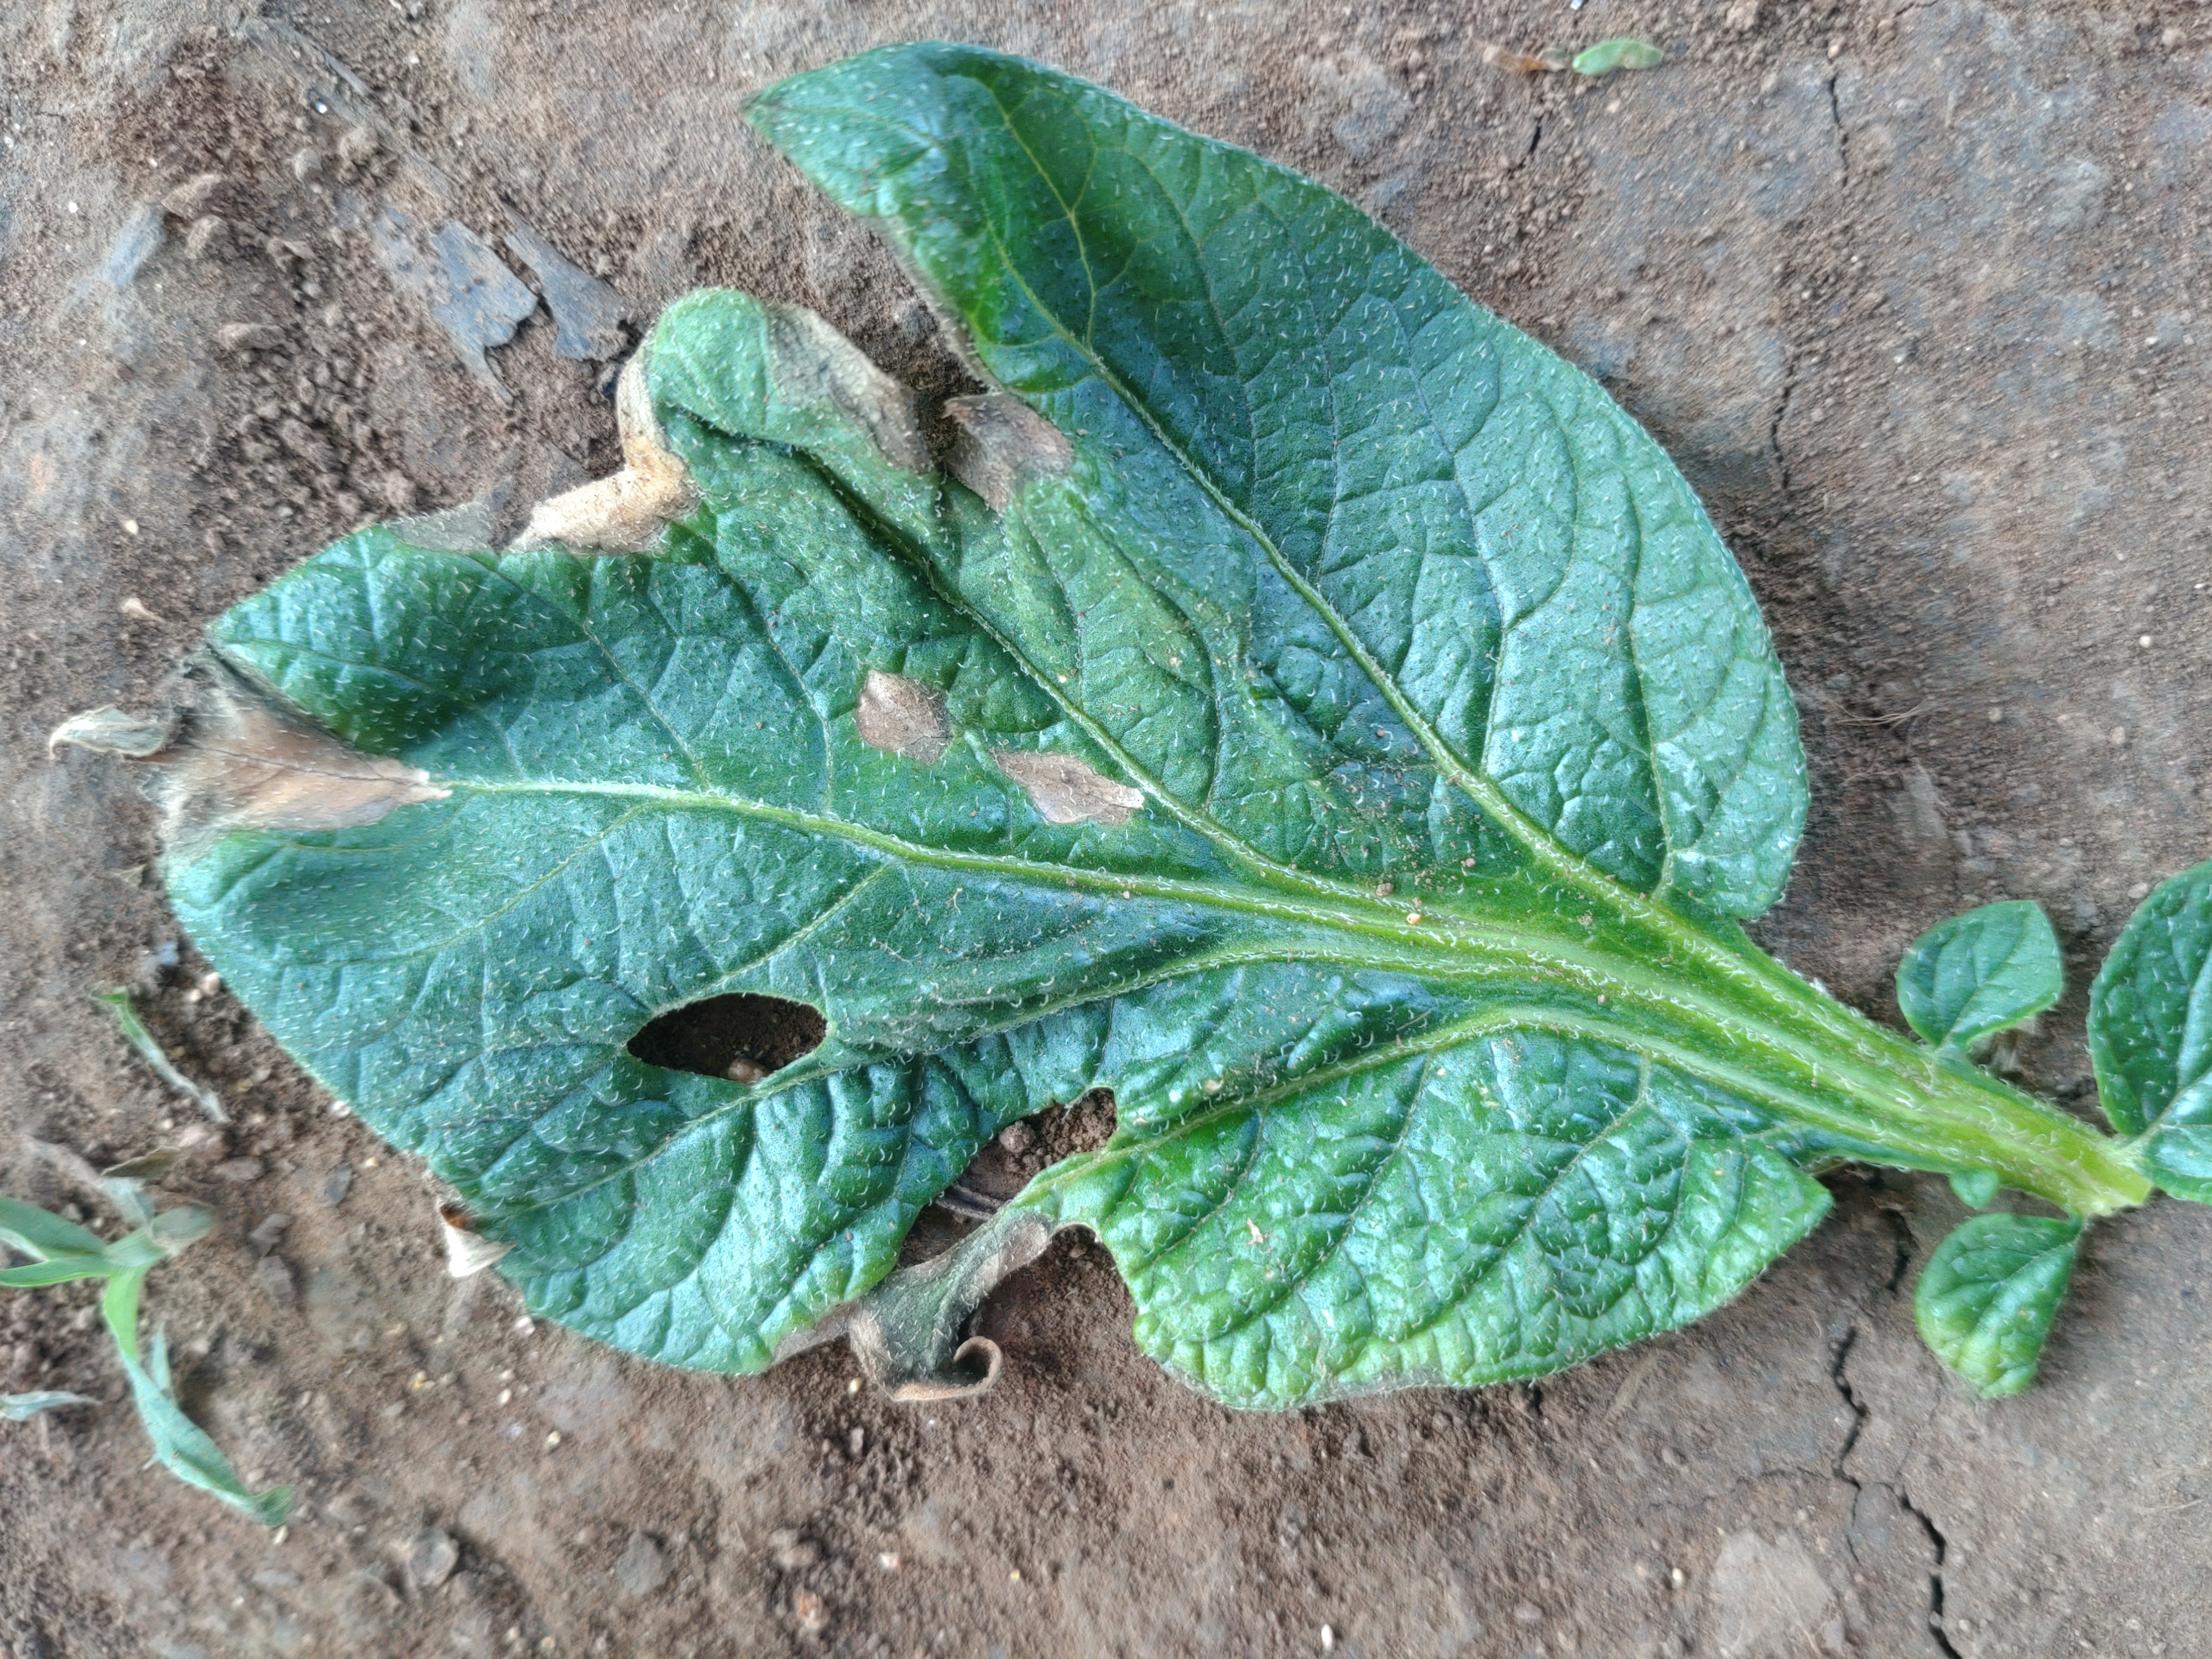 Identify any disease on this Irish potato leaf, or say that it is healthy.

early blight
